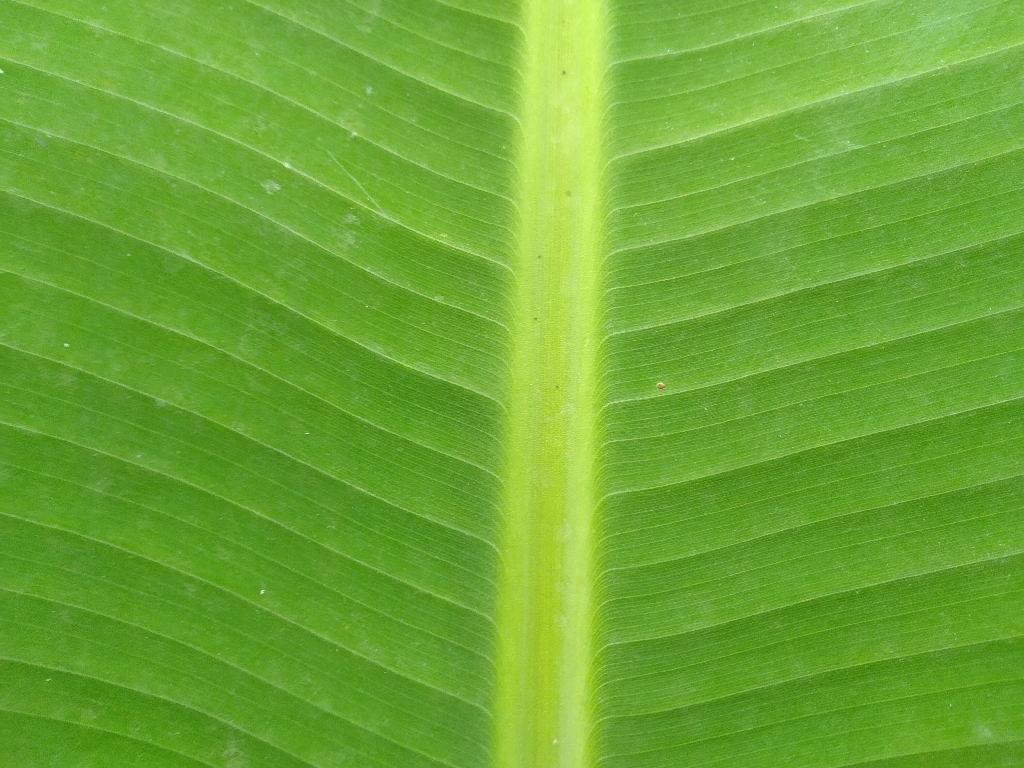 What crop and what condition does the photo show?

banana, healthy
